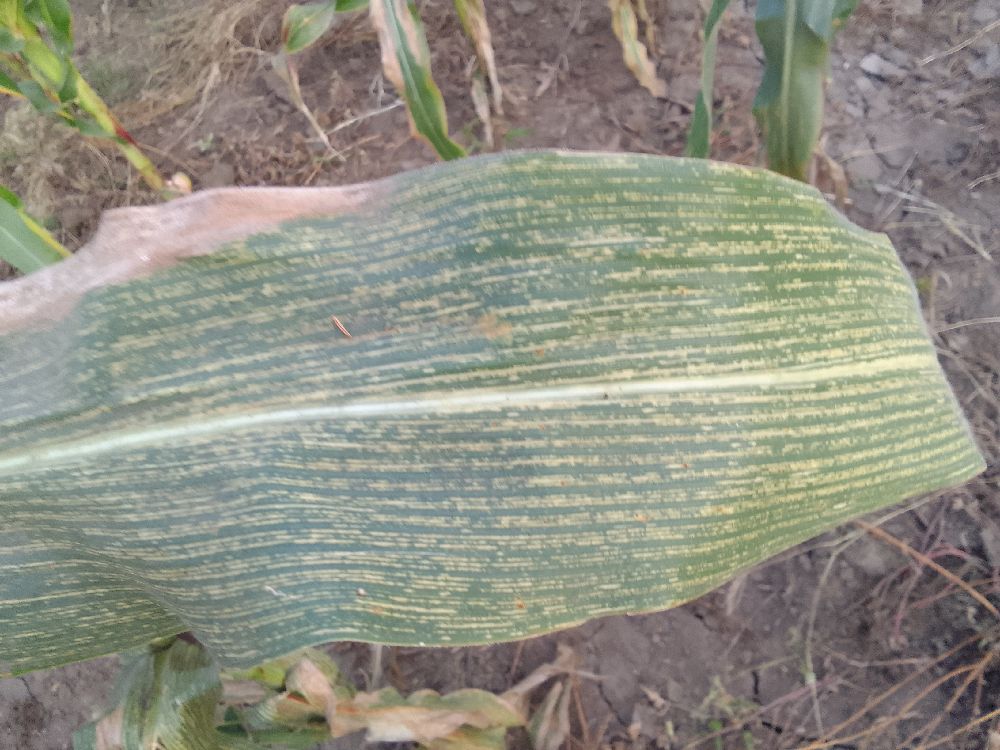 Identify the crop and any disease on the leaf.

maize, maize streak virus
